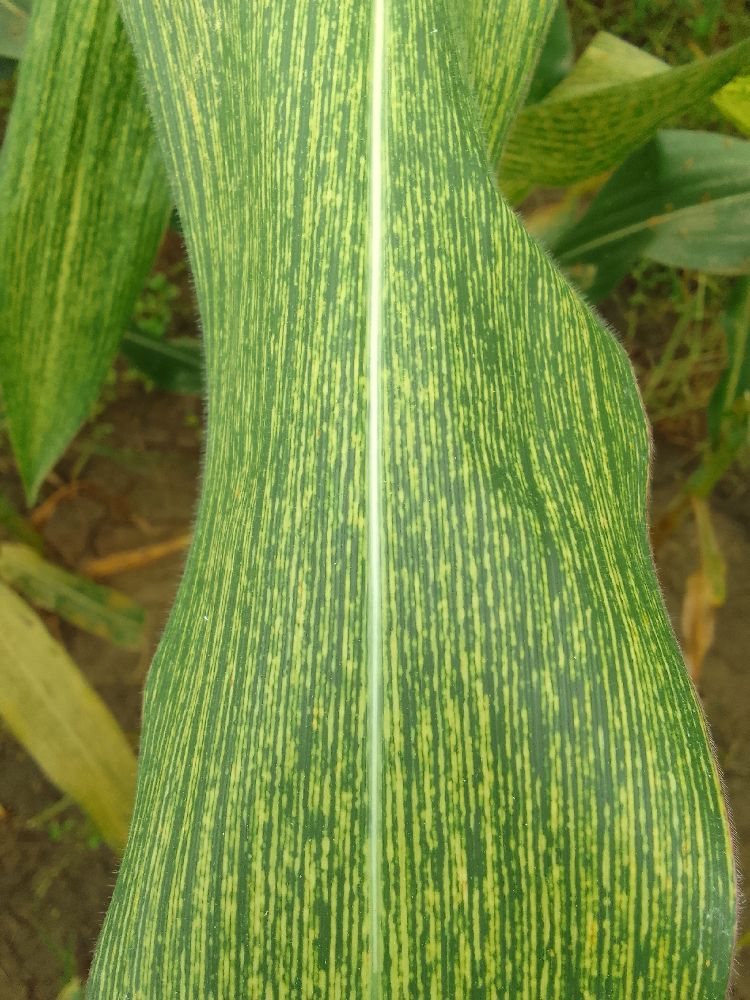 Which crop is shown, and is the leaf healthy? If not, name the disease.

maize, maize streak virus
